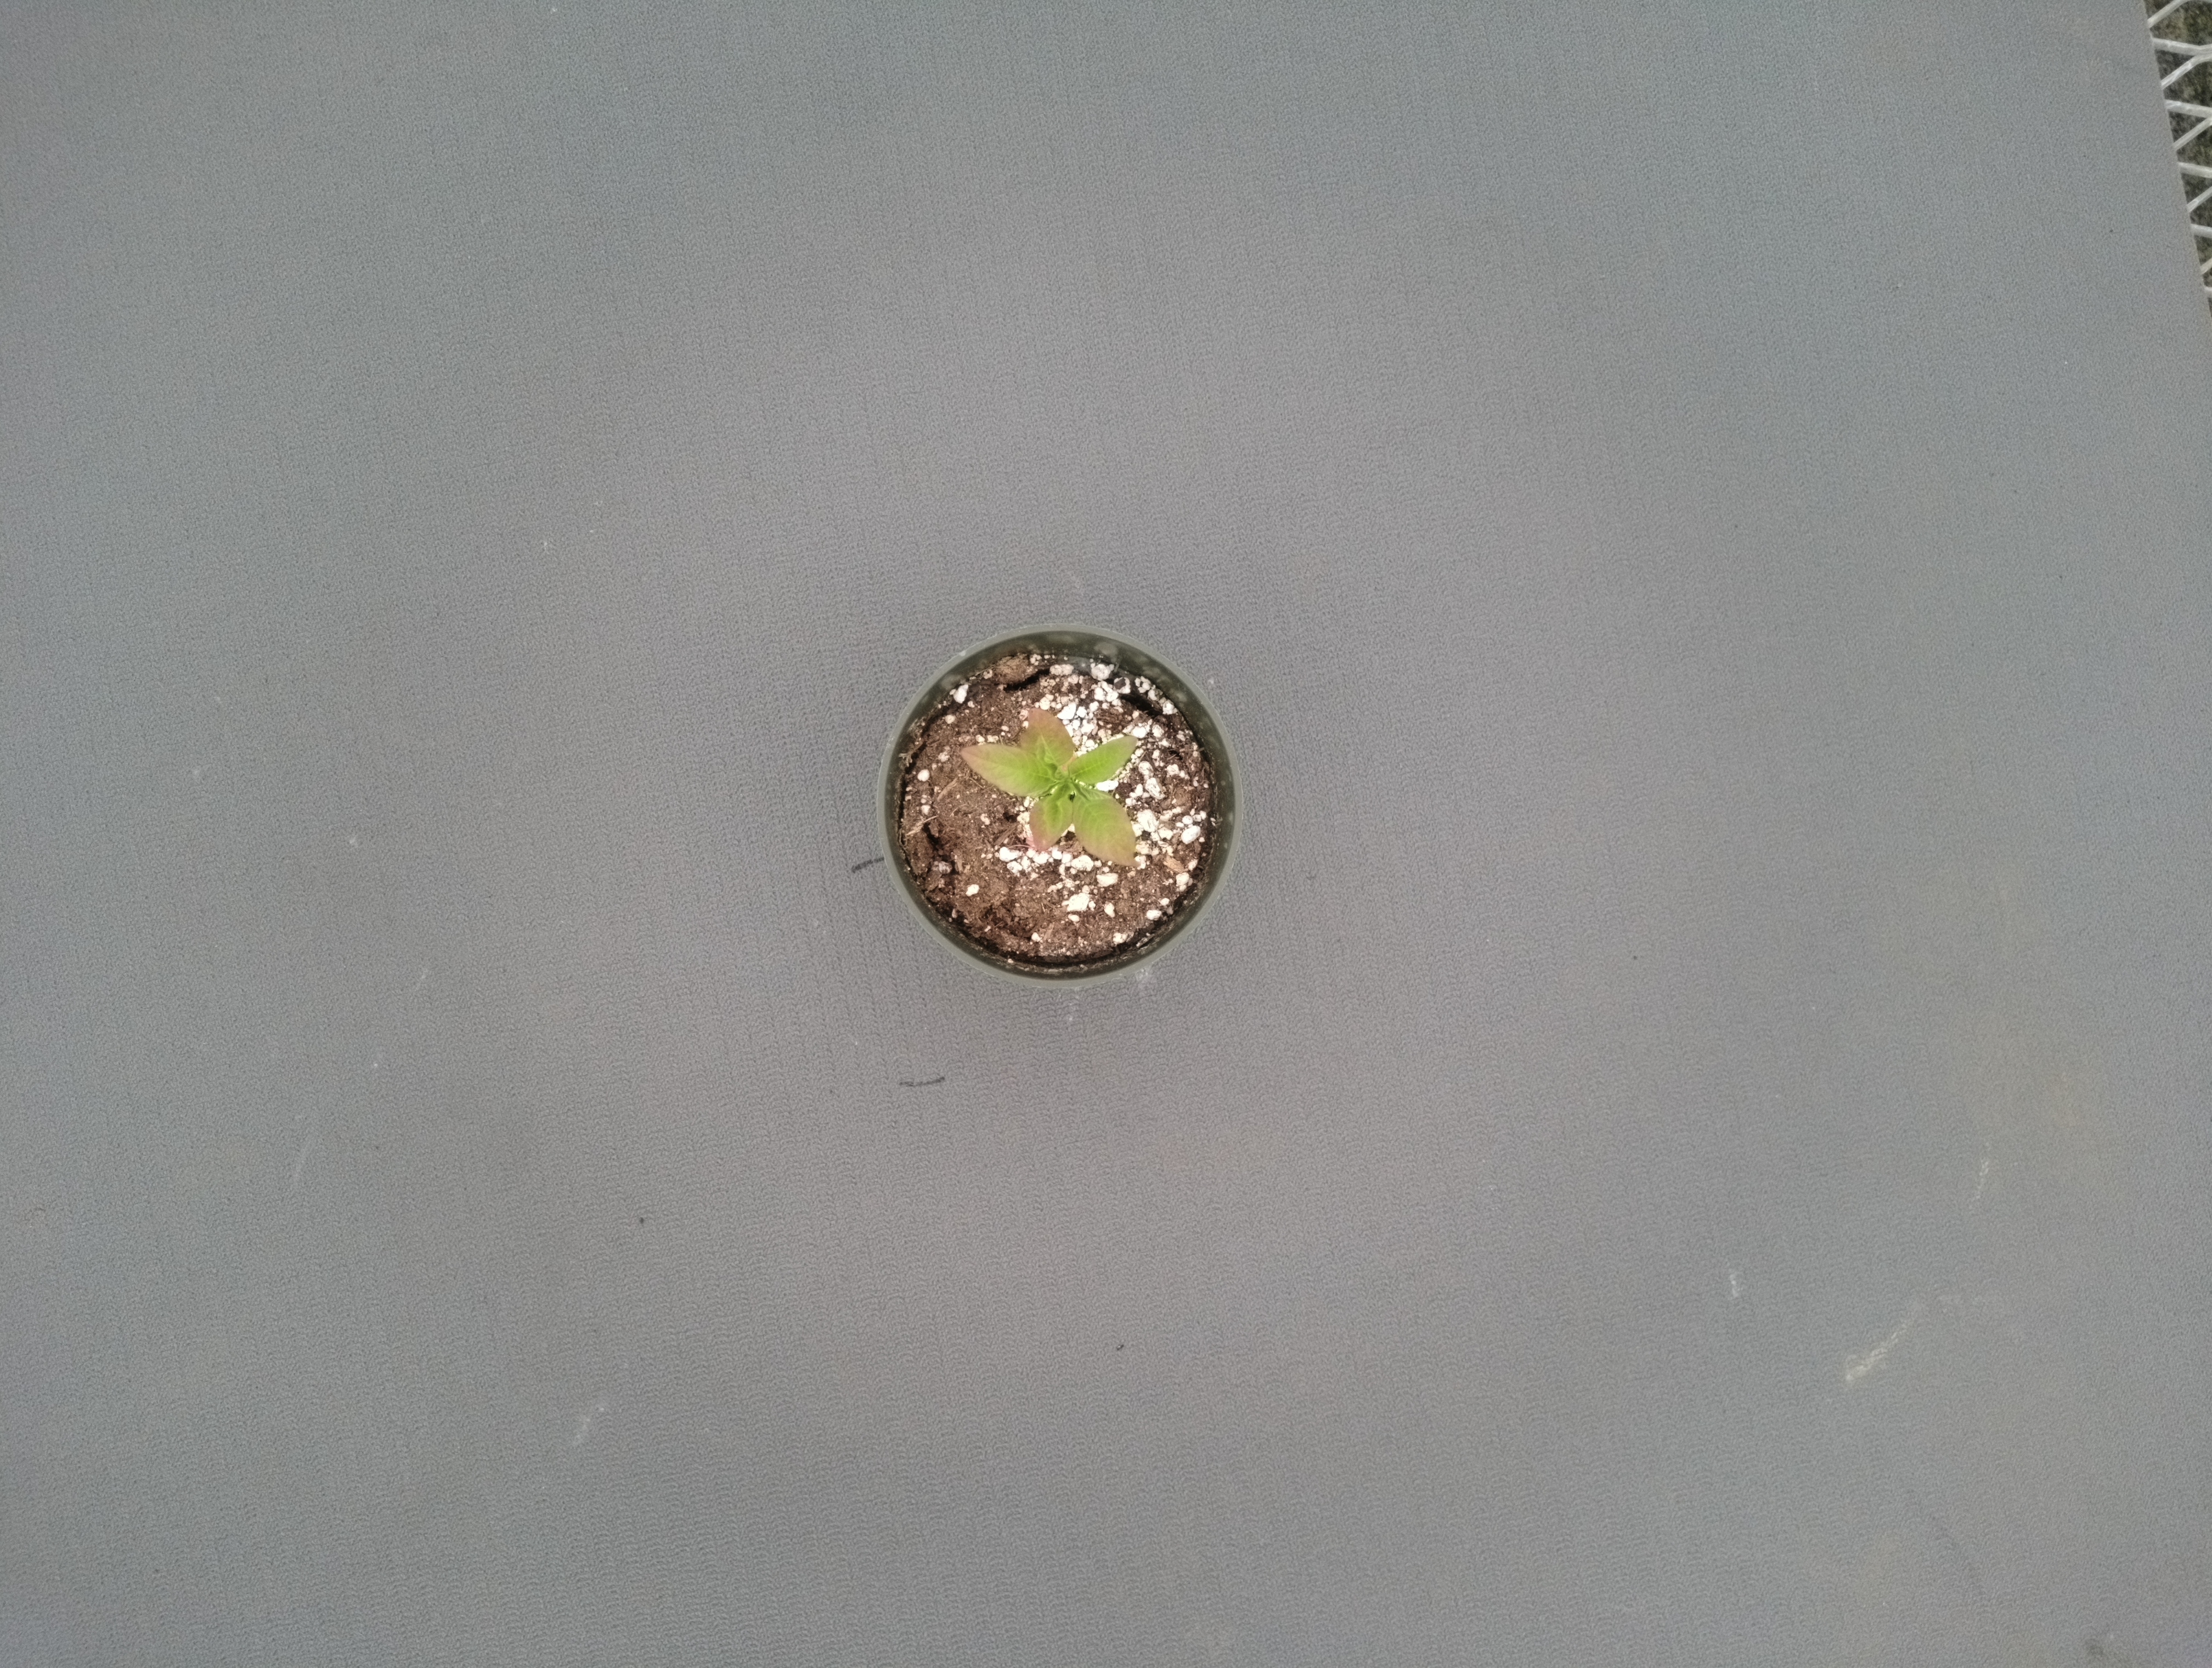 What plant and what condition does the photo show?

waterhemp, chlorosis only
